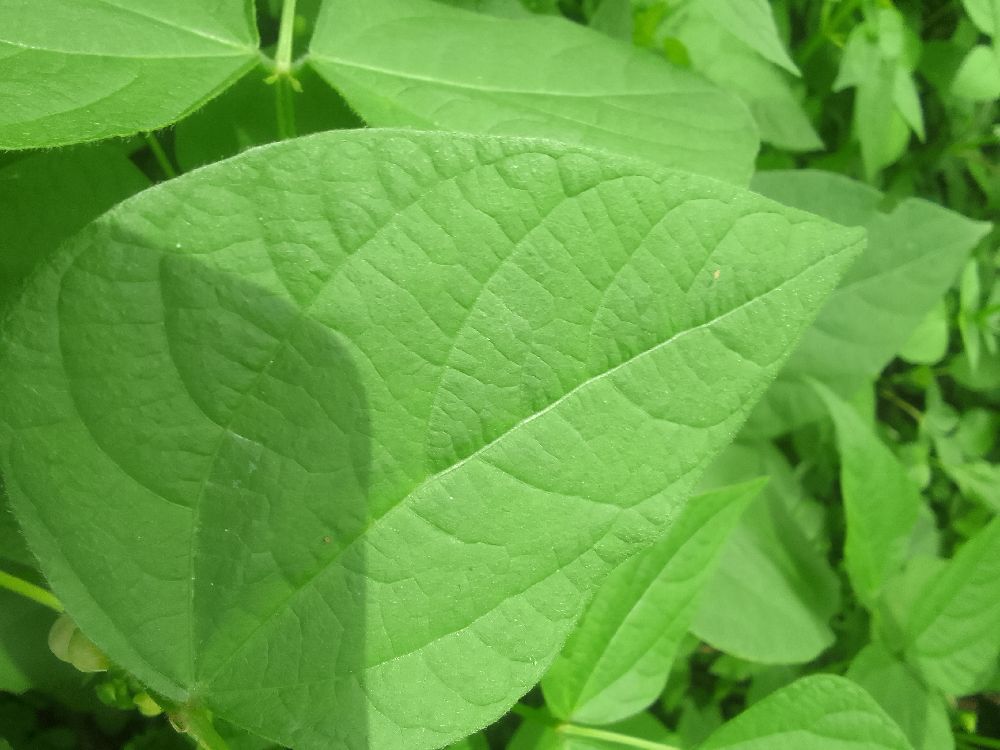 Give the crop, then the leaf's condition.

common bean, healthy
